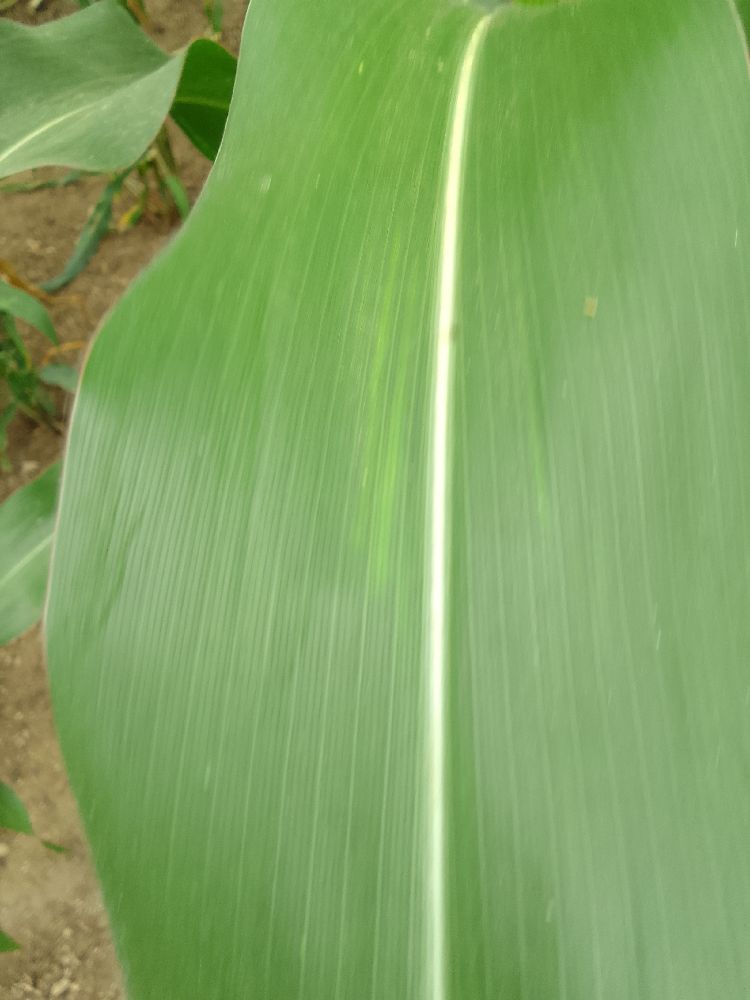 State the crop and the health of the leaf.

maize, healthy
